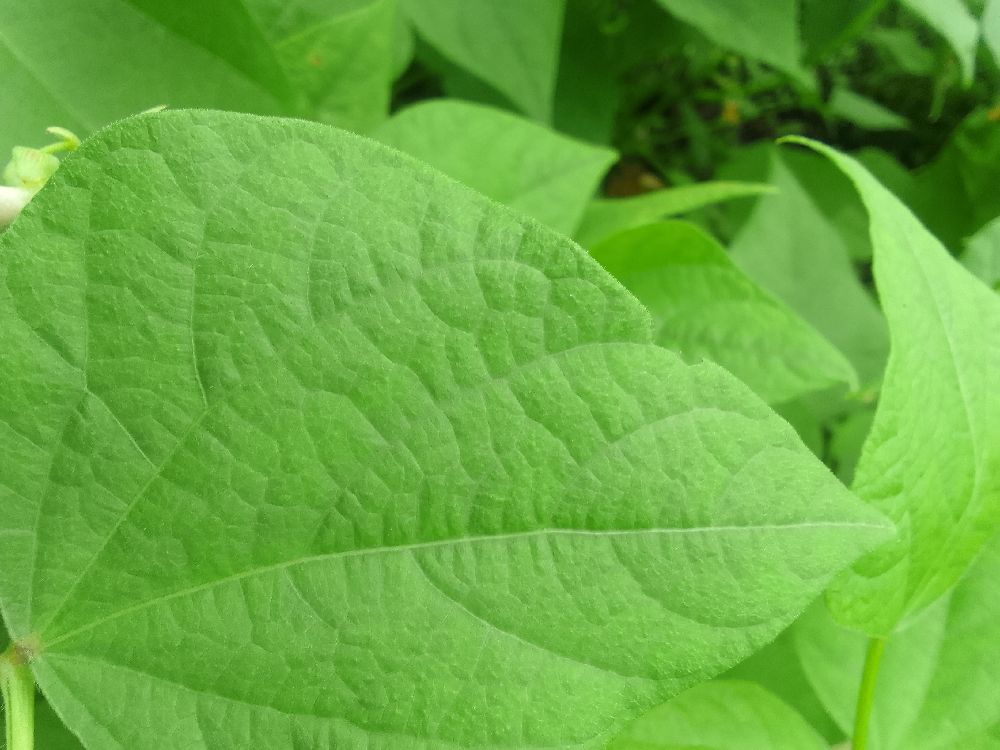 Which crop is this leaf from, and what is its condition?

common bean, healthy
